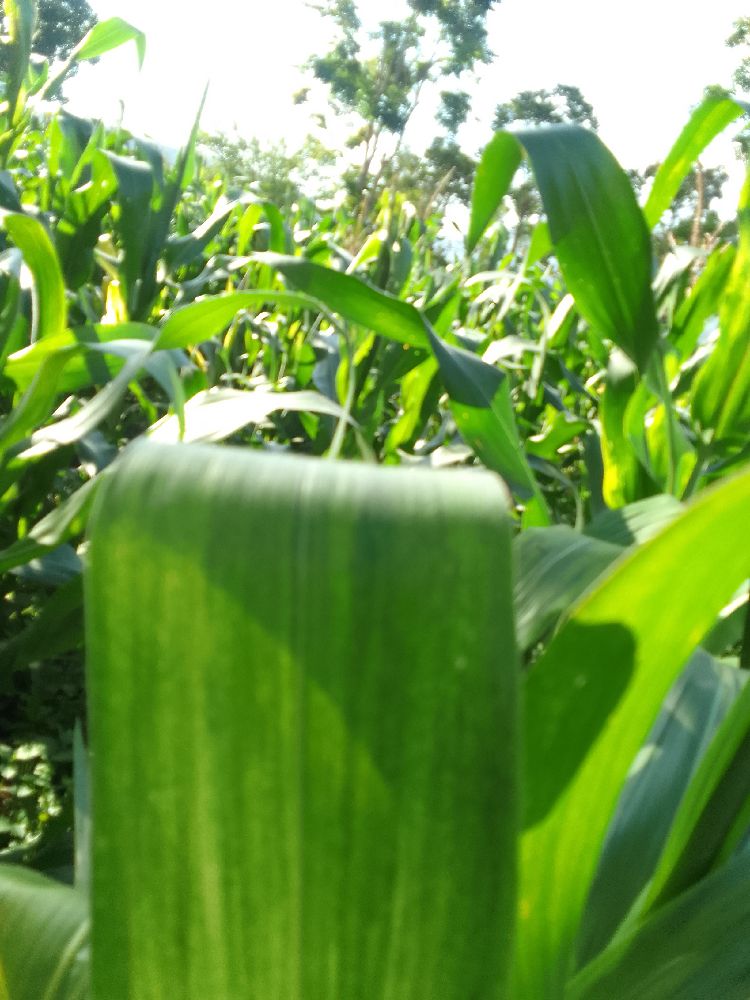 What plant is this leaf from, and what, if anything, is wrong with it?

maize, maize lethal necrosis
